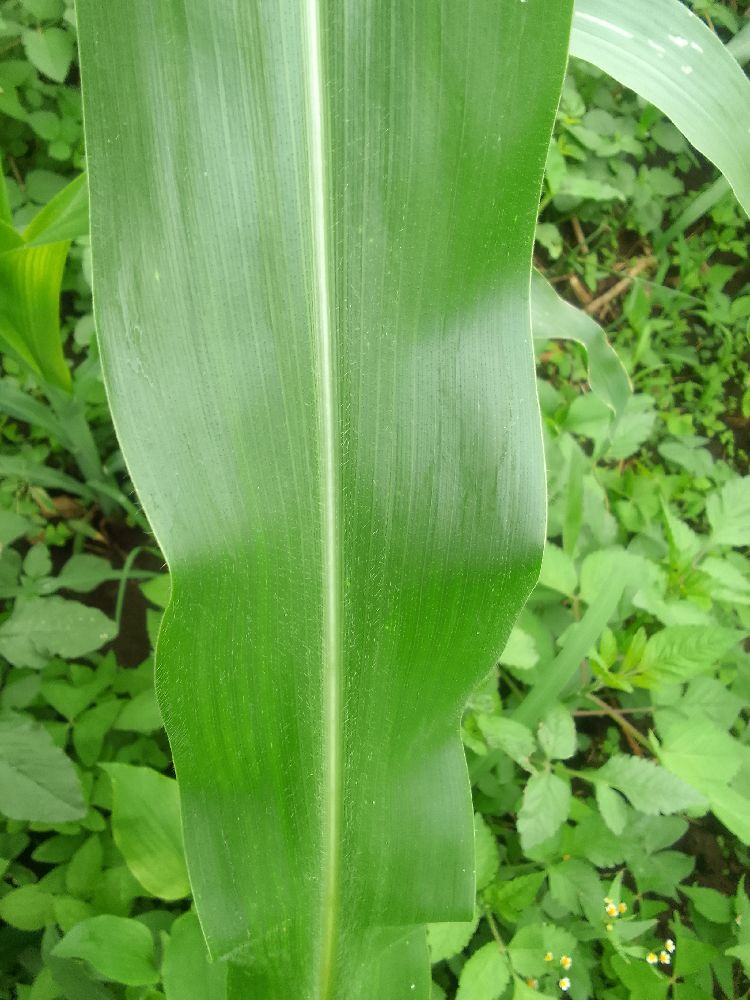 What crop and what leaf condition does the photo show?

maize, healthy
